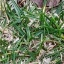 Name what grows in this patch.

grass
